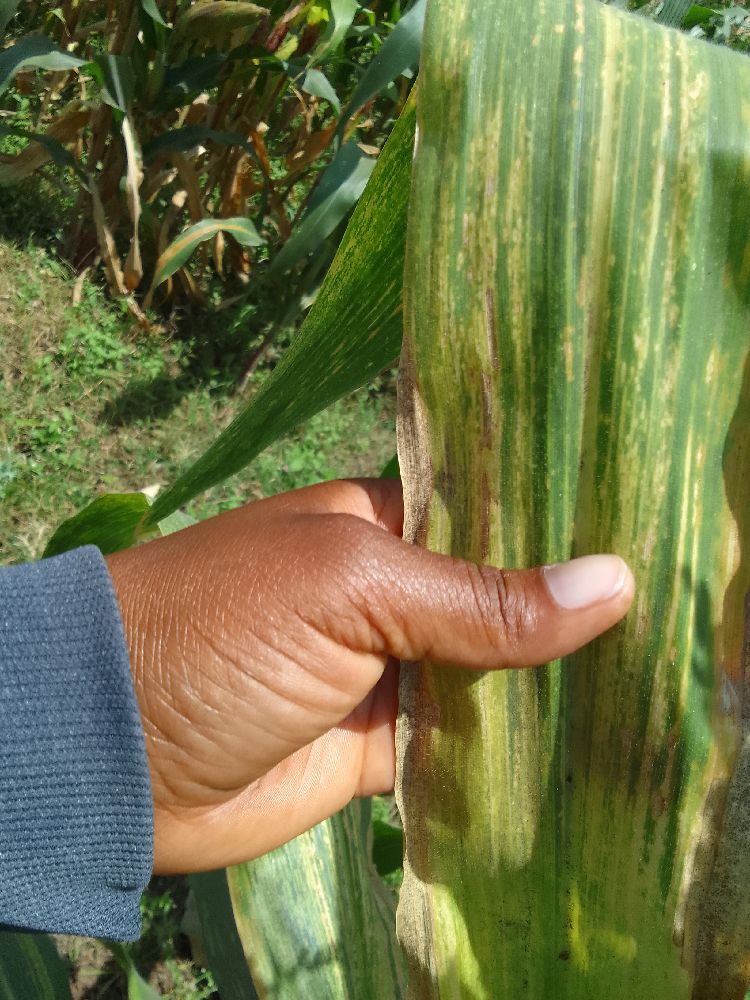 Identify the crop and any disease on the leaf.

maize, maize lethal necrosis
